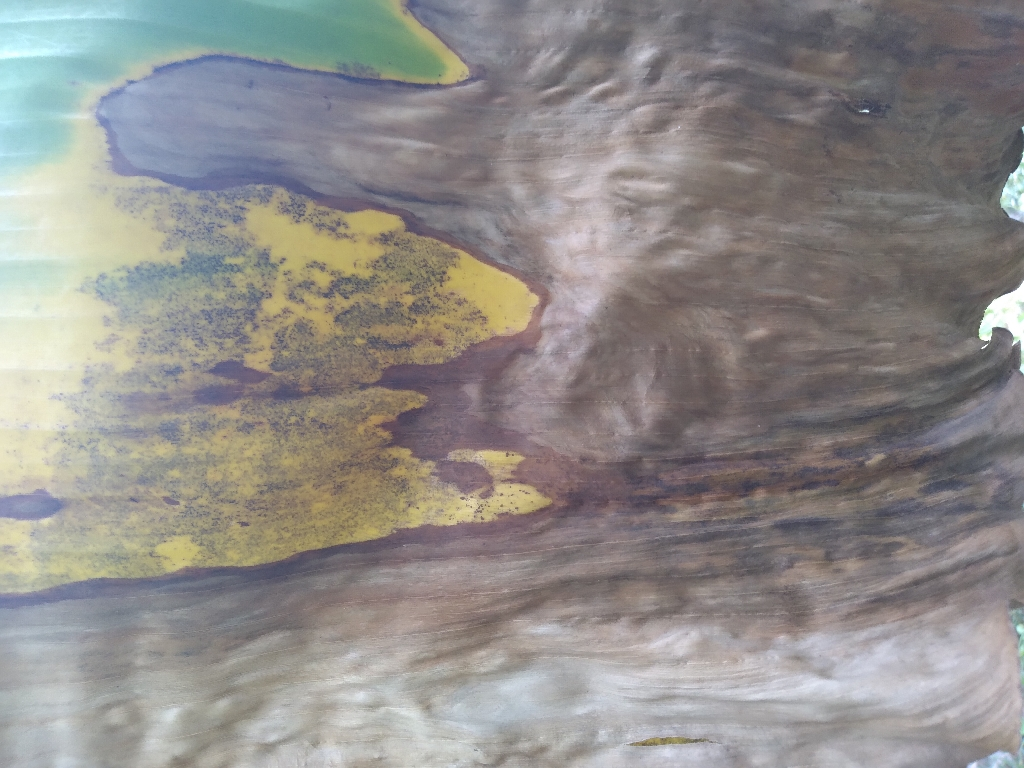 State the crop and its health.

banana, black sigatoka
